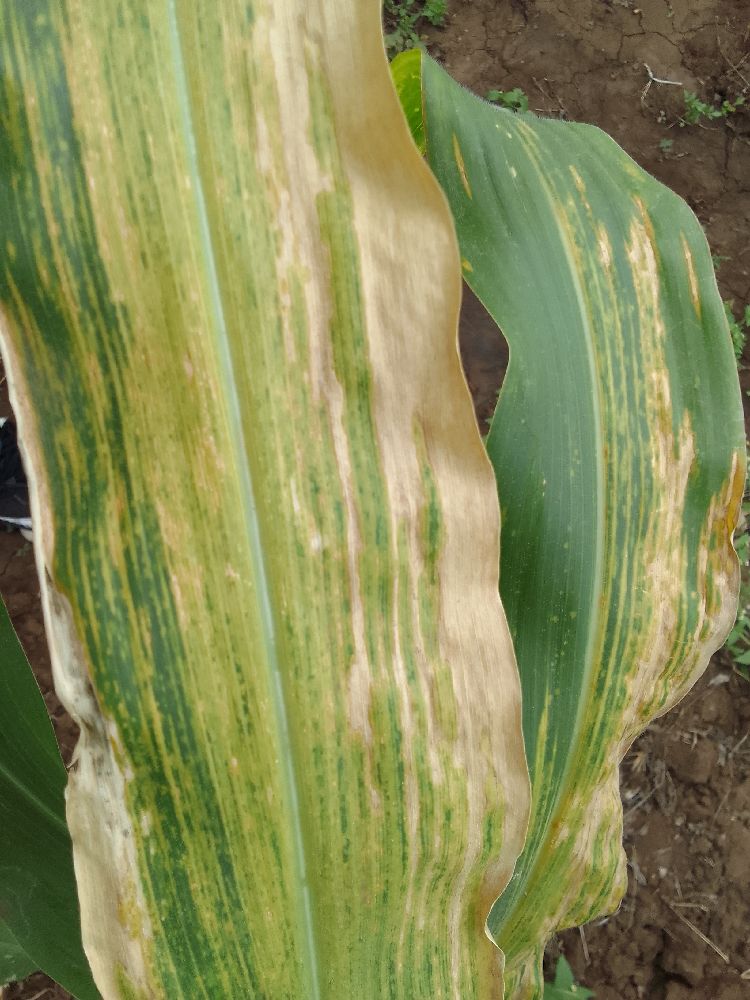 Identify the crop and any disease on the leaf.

maize, maize lethal necrosis
